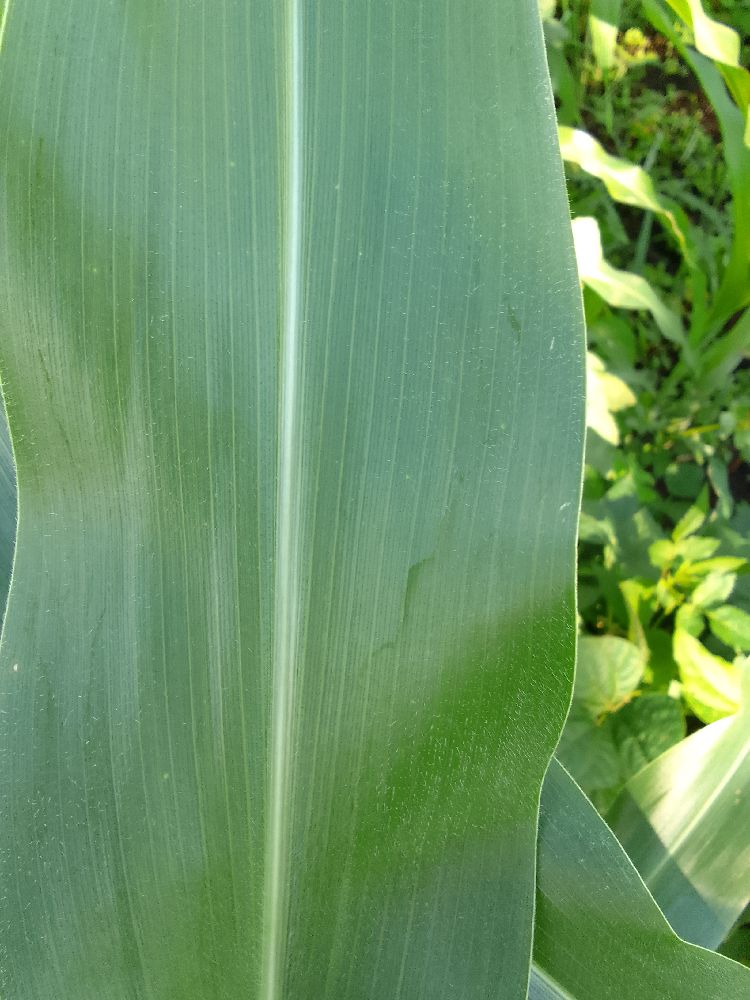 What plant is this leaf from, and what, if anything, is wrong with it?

maize, healthy
